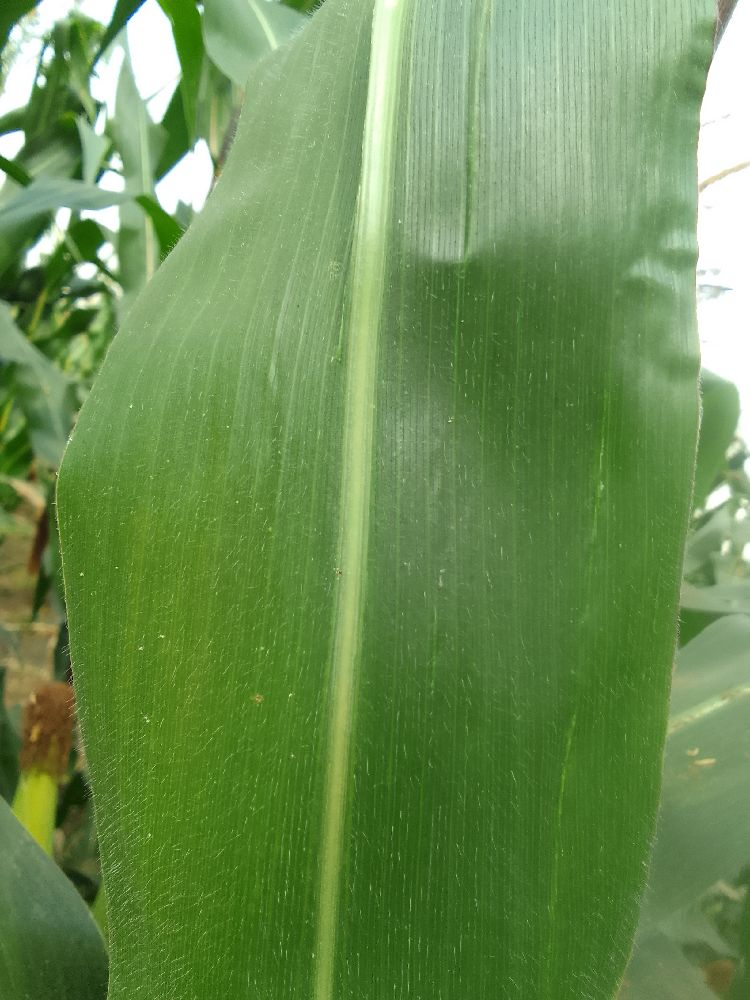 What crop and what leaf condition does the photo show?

maize, healthy
